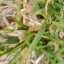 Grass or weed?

grass
